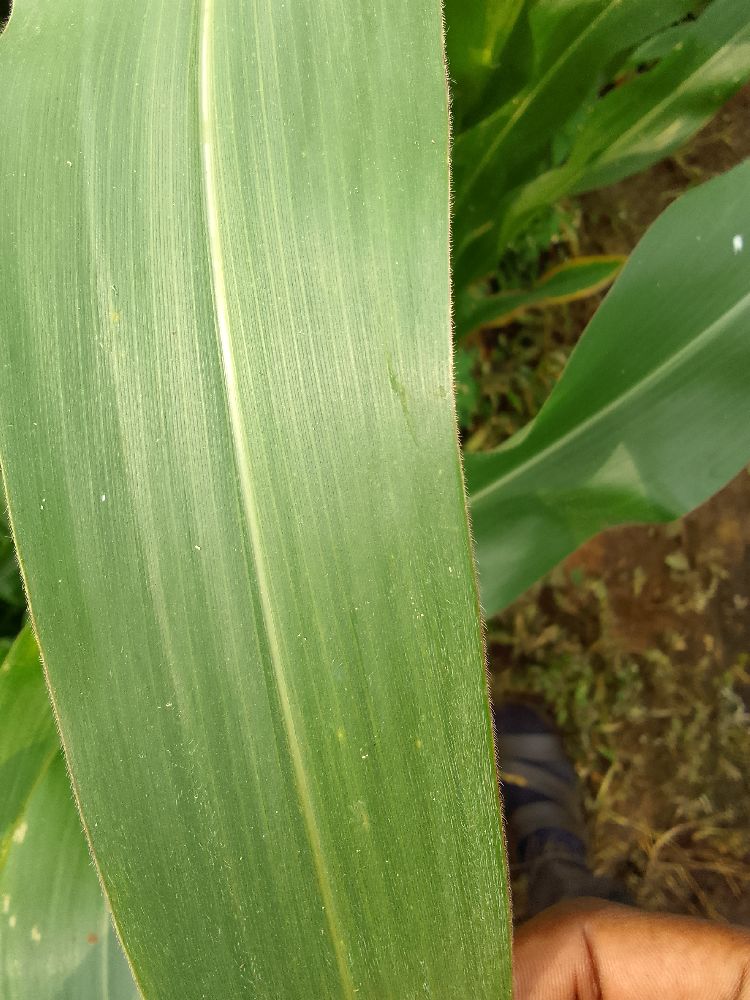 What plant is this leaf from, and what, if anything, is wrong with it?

maize, healthy
